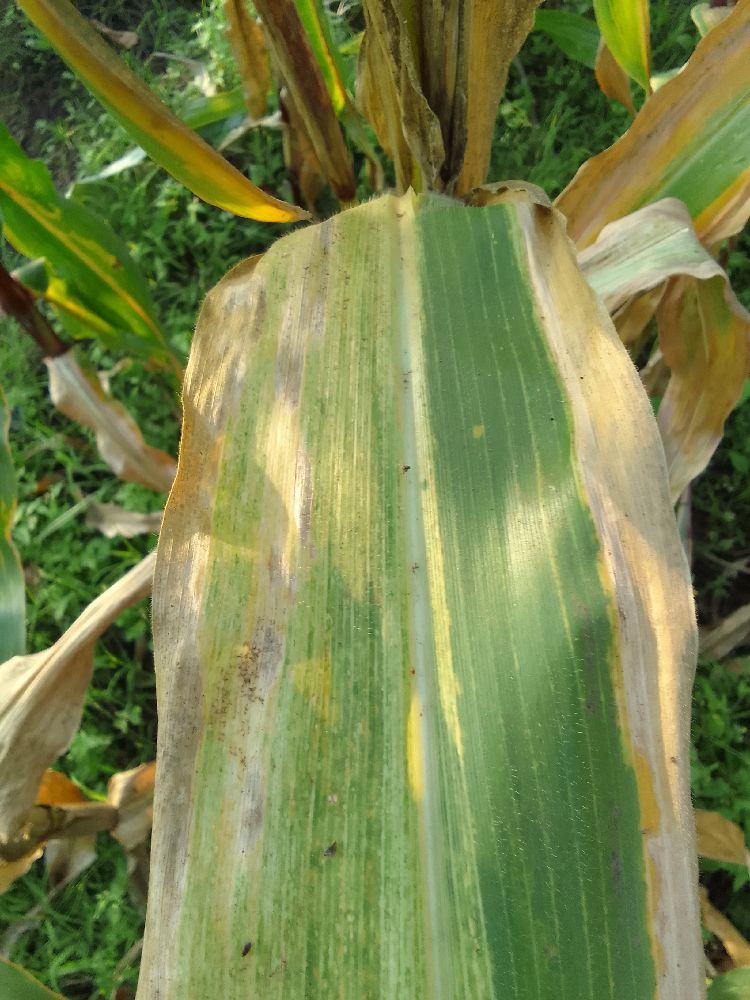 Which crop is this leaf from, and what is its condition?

maize, maize lethal necrosis
